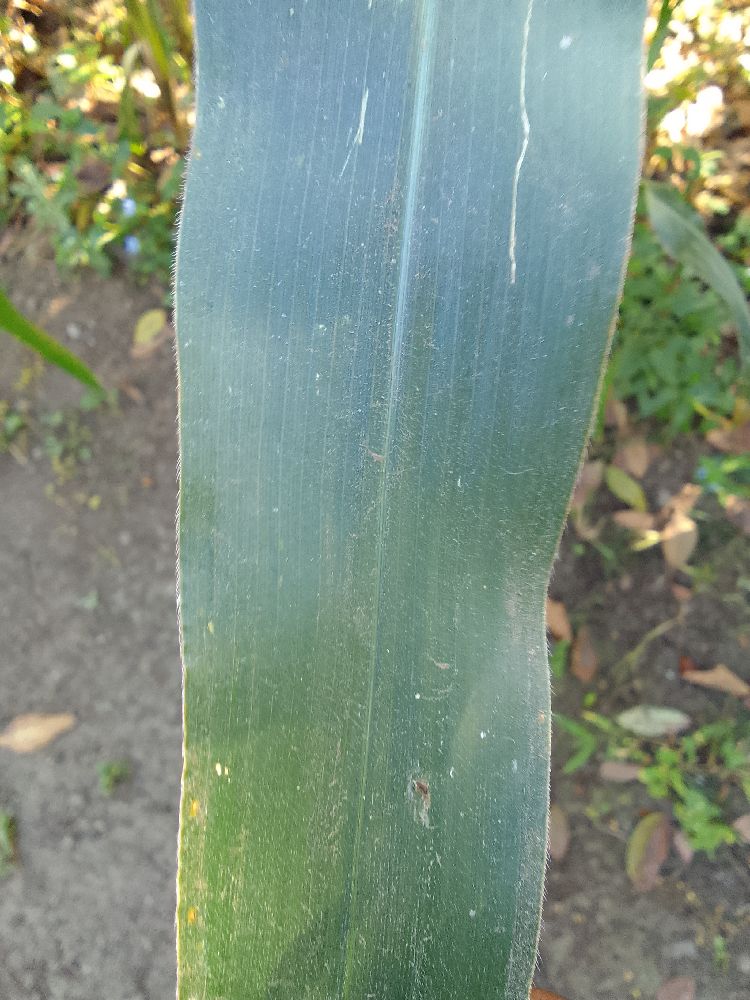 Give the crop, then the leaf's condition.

maize, healthy
